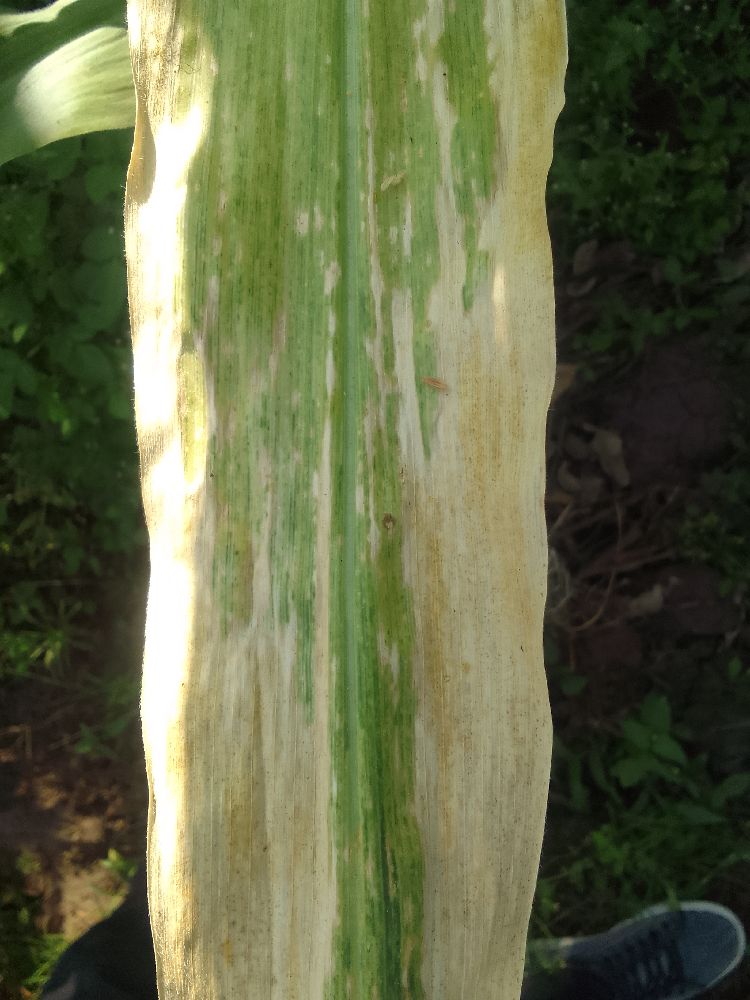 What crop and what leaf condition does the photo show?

maize, maize lethal necrosis
